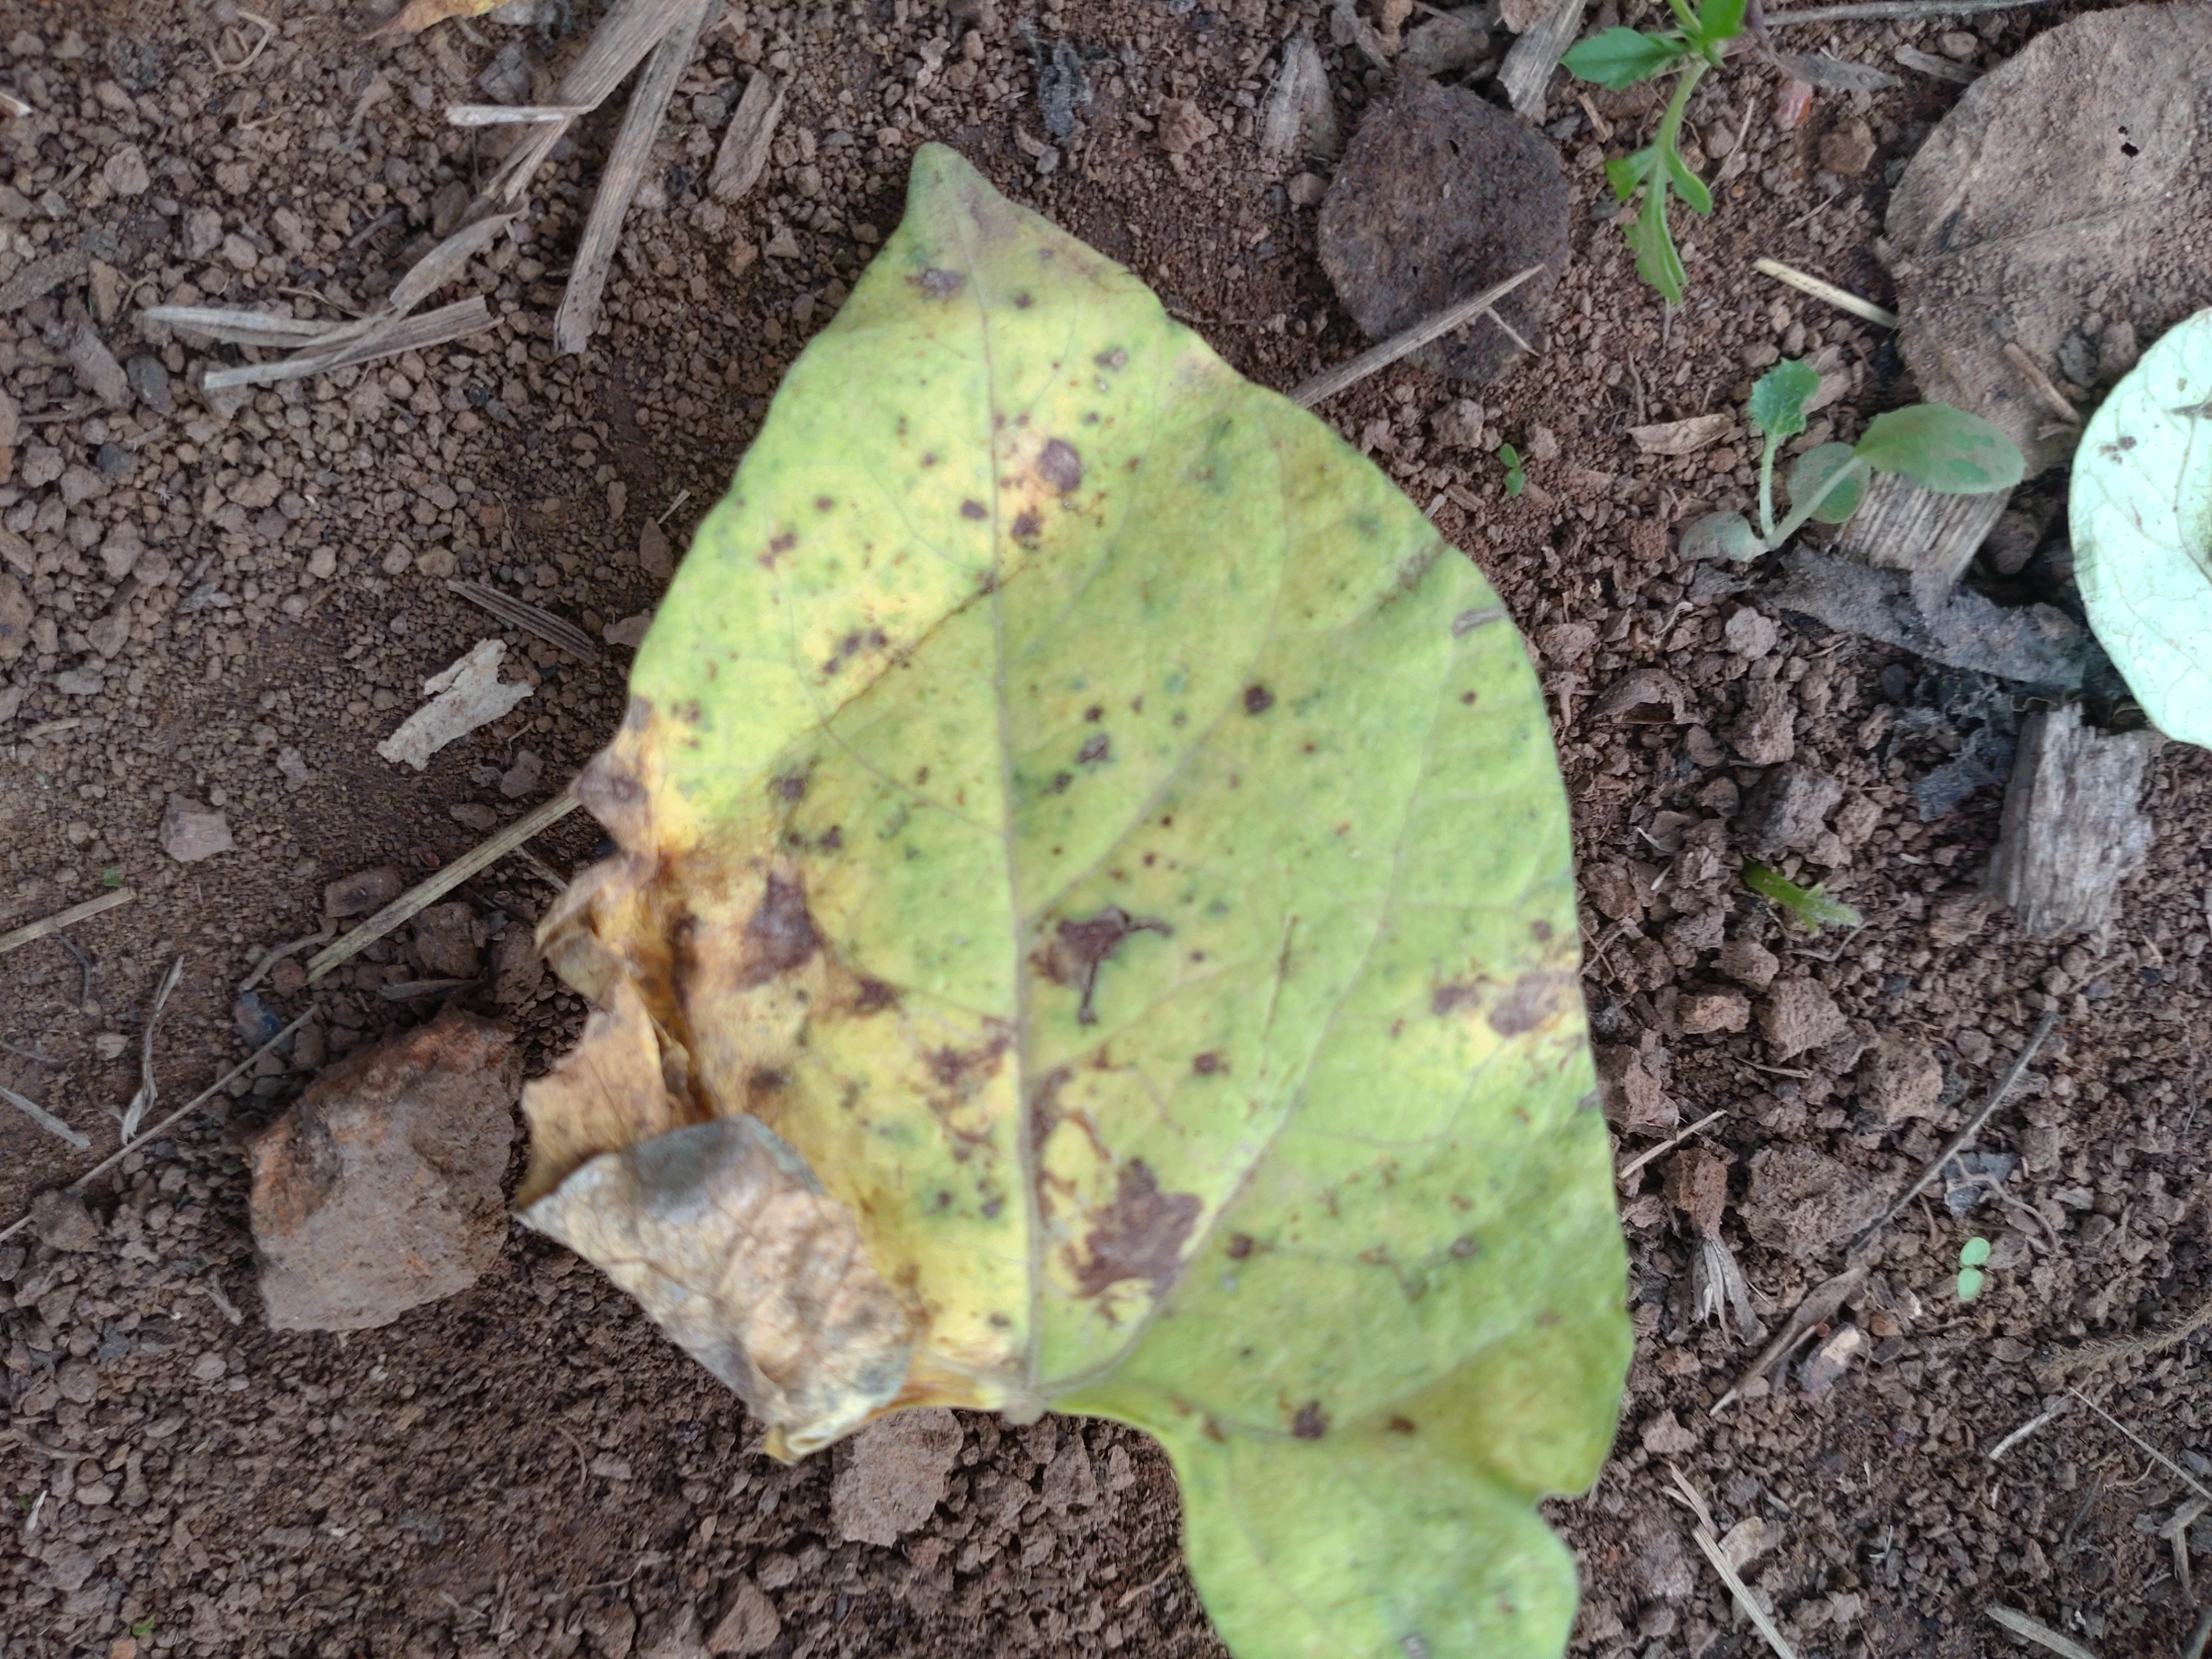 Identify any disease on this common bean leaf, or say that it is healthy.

anthracnose
